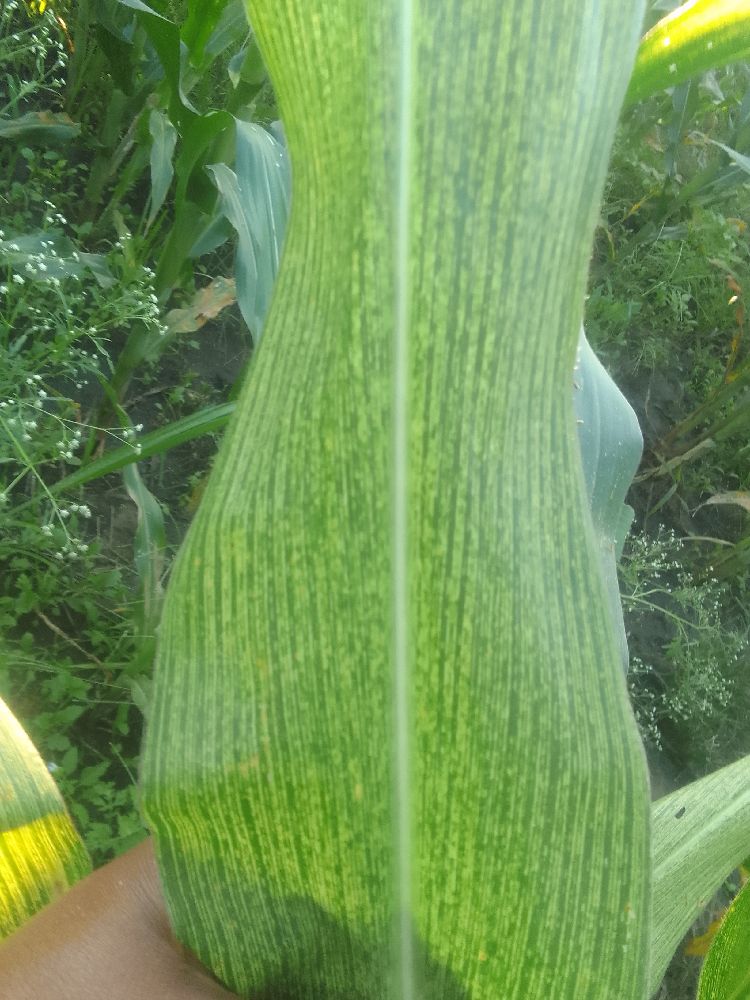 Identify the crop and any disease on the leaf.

maize, maize streak virus
